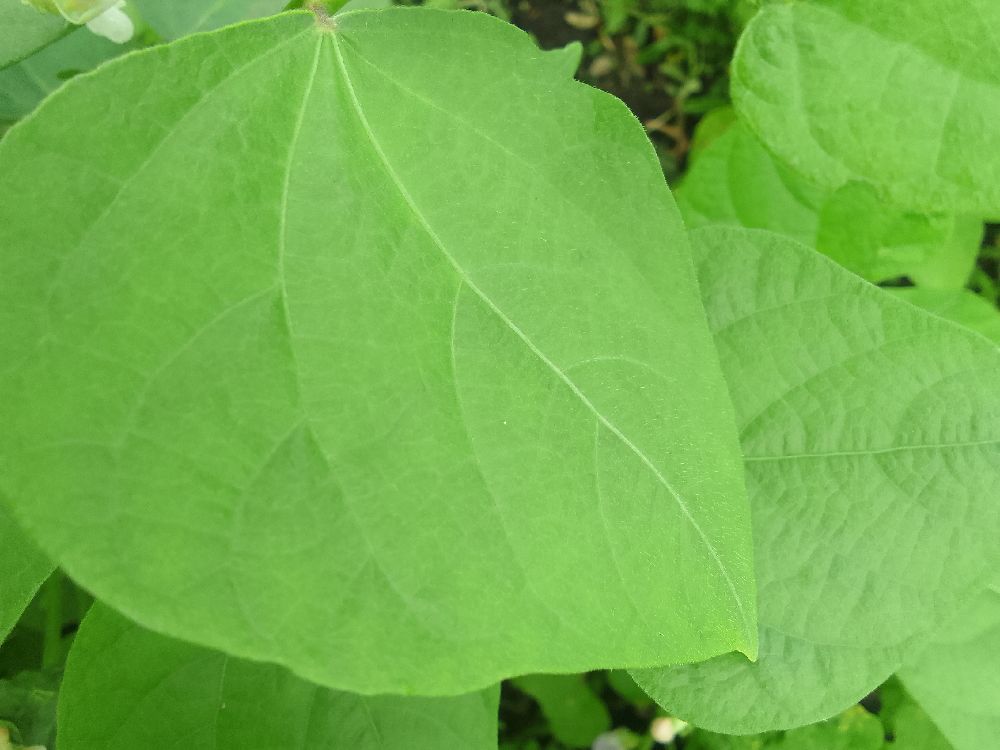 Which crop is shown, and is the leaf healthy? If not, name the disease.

common bean, healthy
